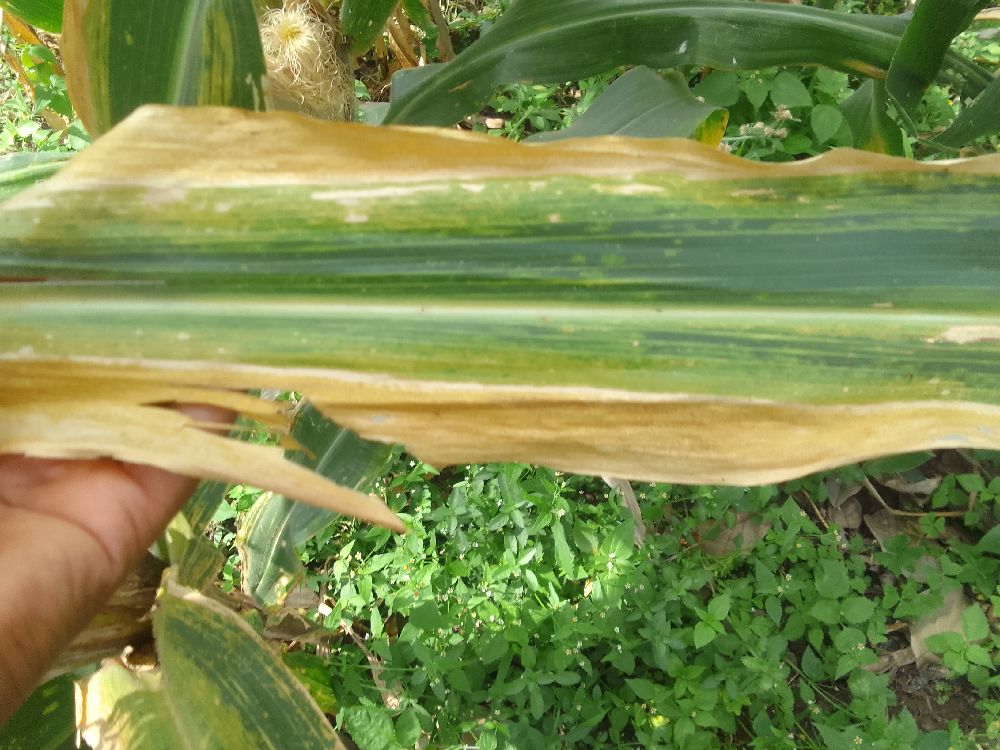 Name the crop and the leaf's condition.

maize, maize lethal necrosis
